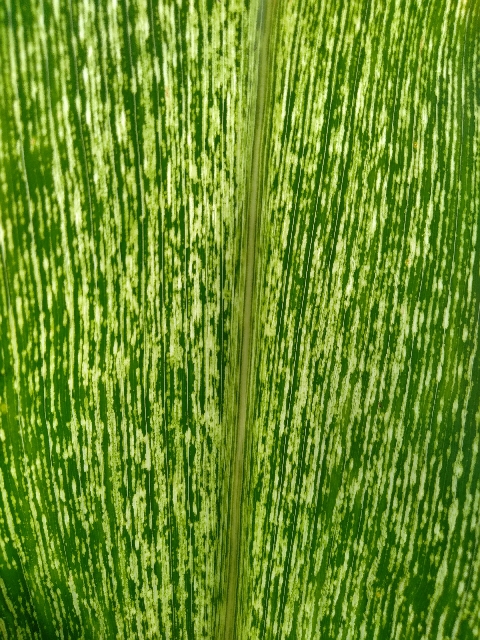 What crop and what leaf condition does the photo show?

maize, maize streak virus
